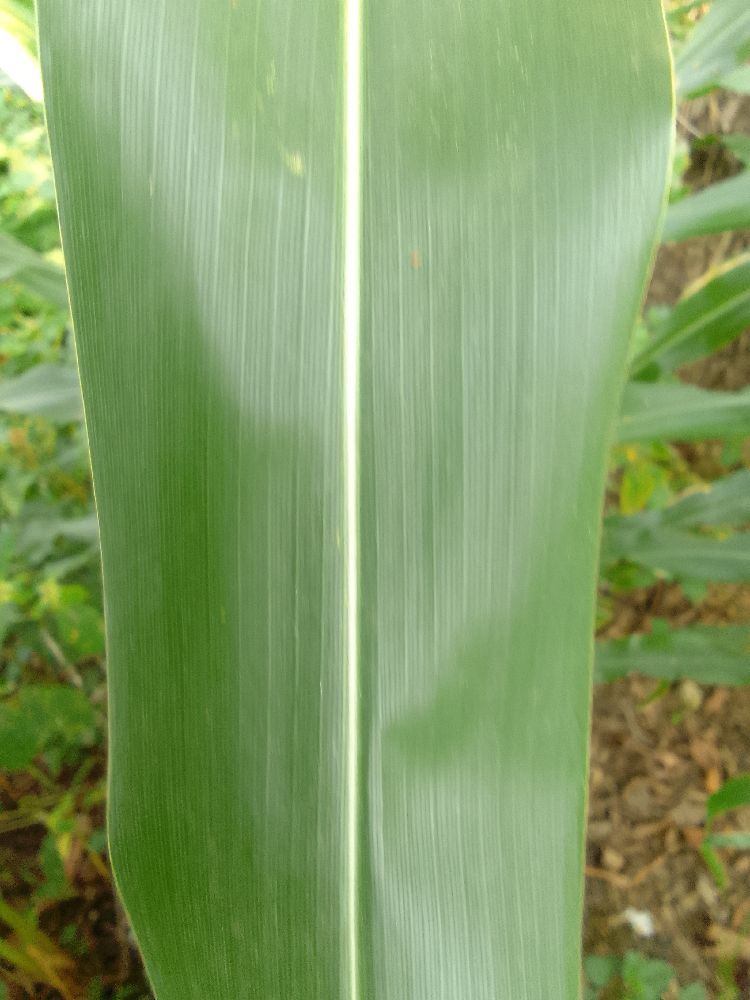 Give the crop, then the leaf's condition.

maize, healthy
